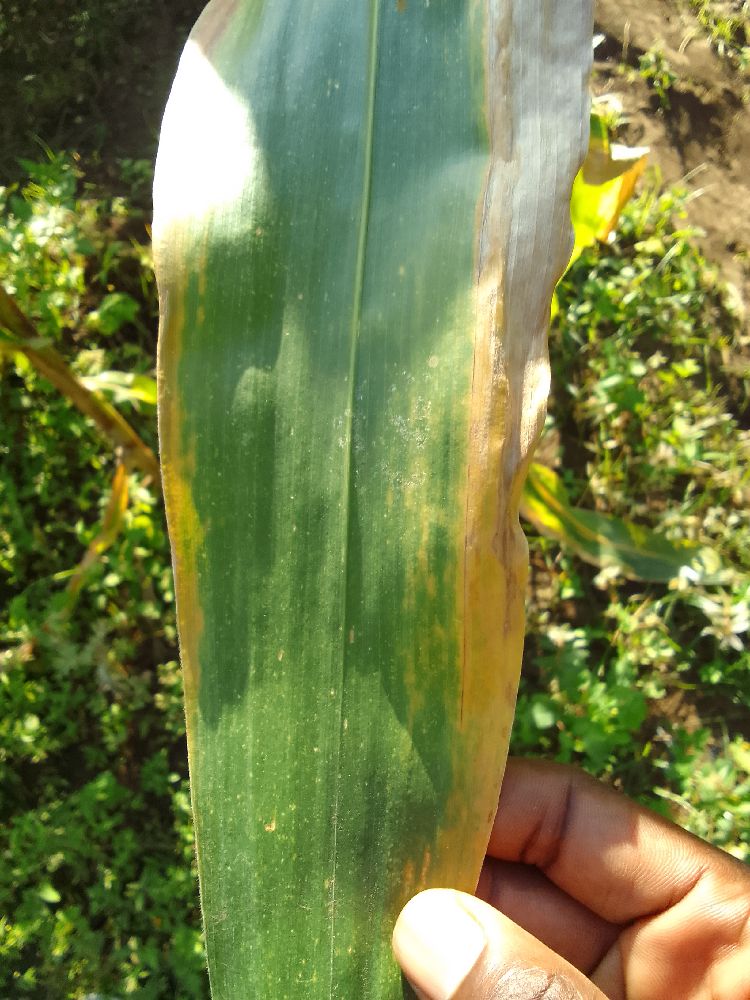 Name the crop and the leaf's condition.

maize, maize lethal necrosis
